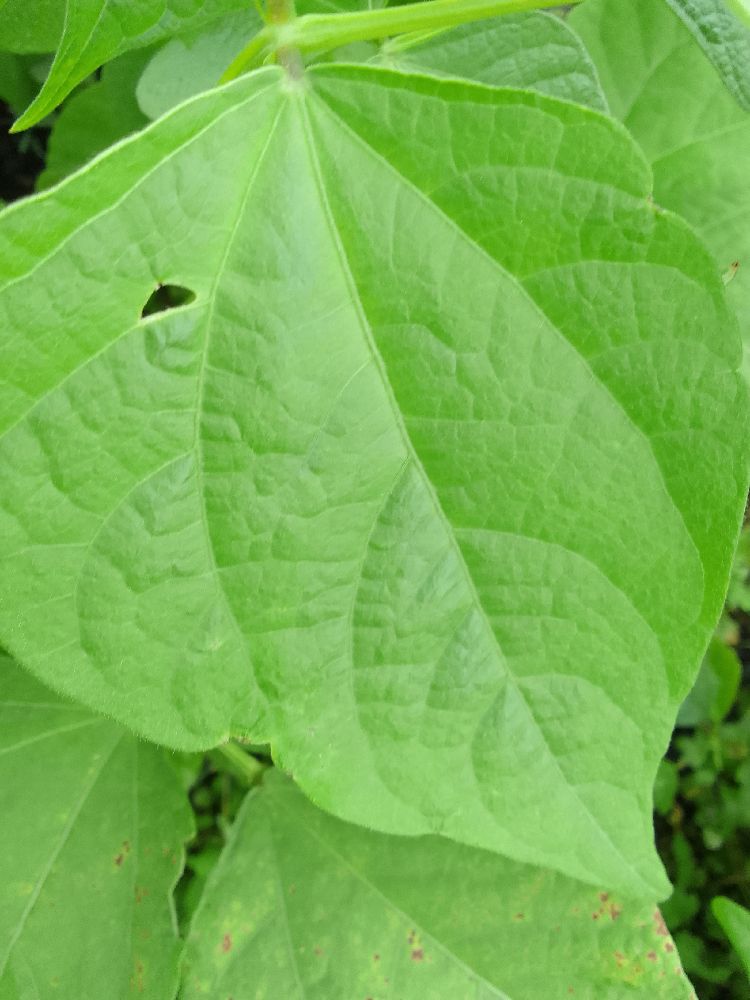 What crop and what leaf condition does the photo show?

common bean, healthy
